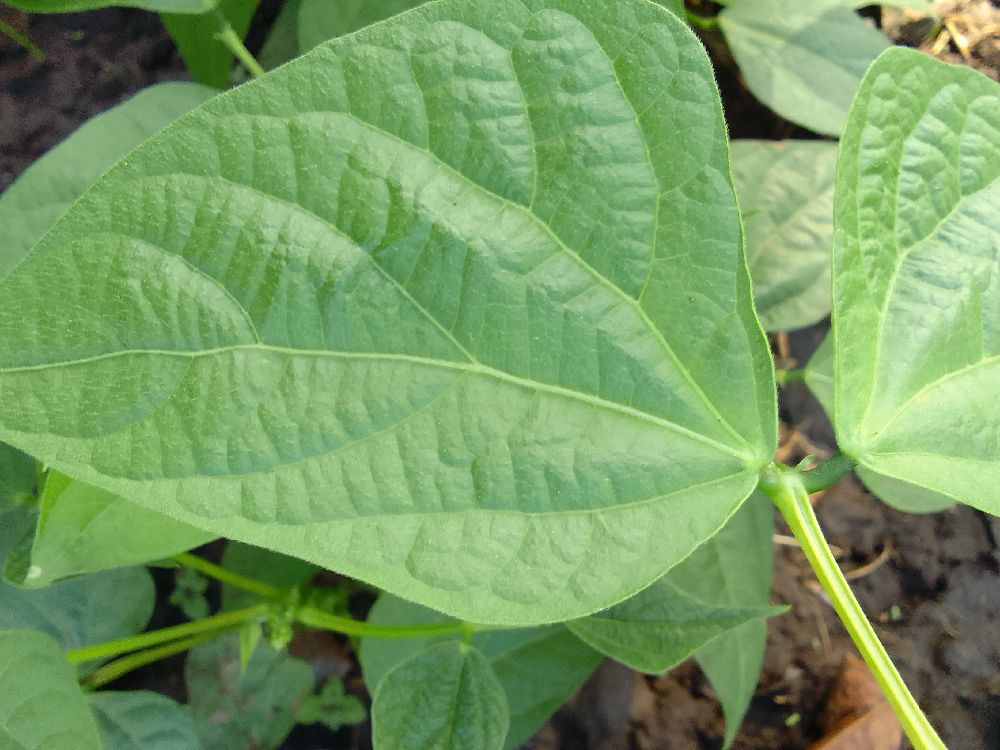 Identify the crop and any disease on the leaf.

common bean, healthy
